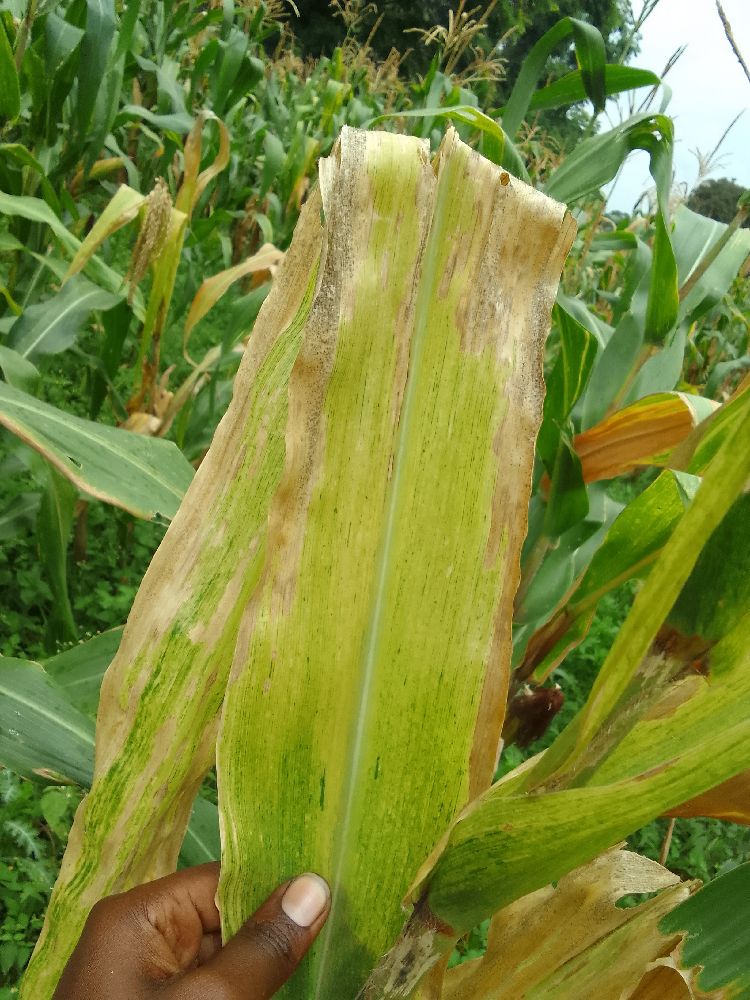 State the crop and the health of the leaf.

maize, maize lethal necrosis
